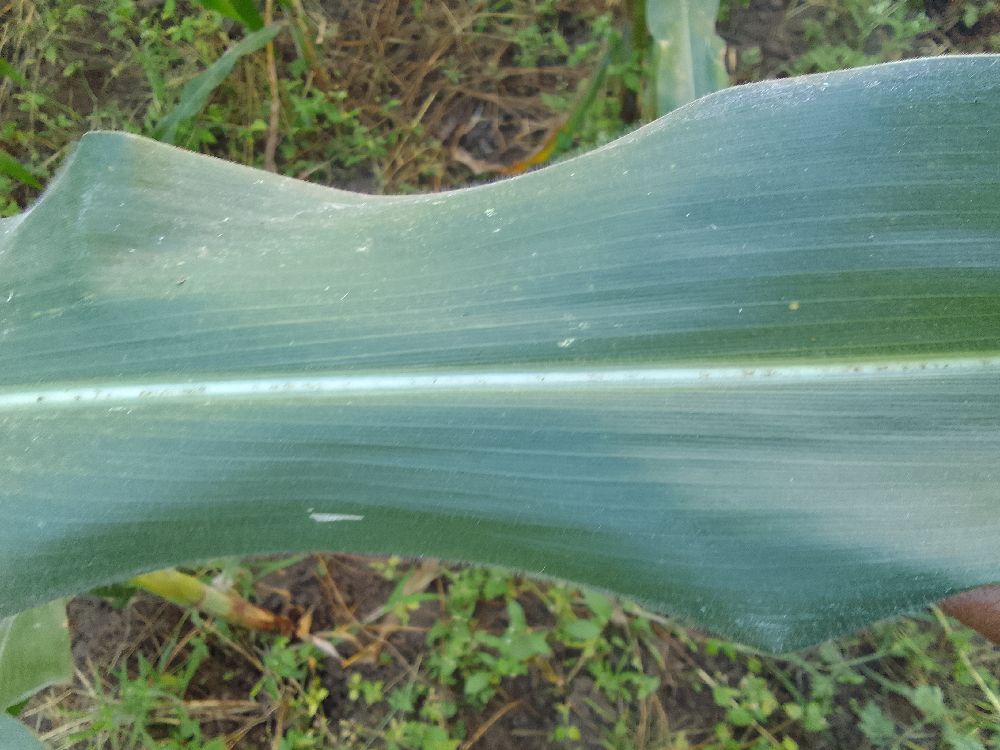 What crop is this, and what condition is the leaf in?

maize, healthy
